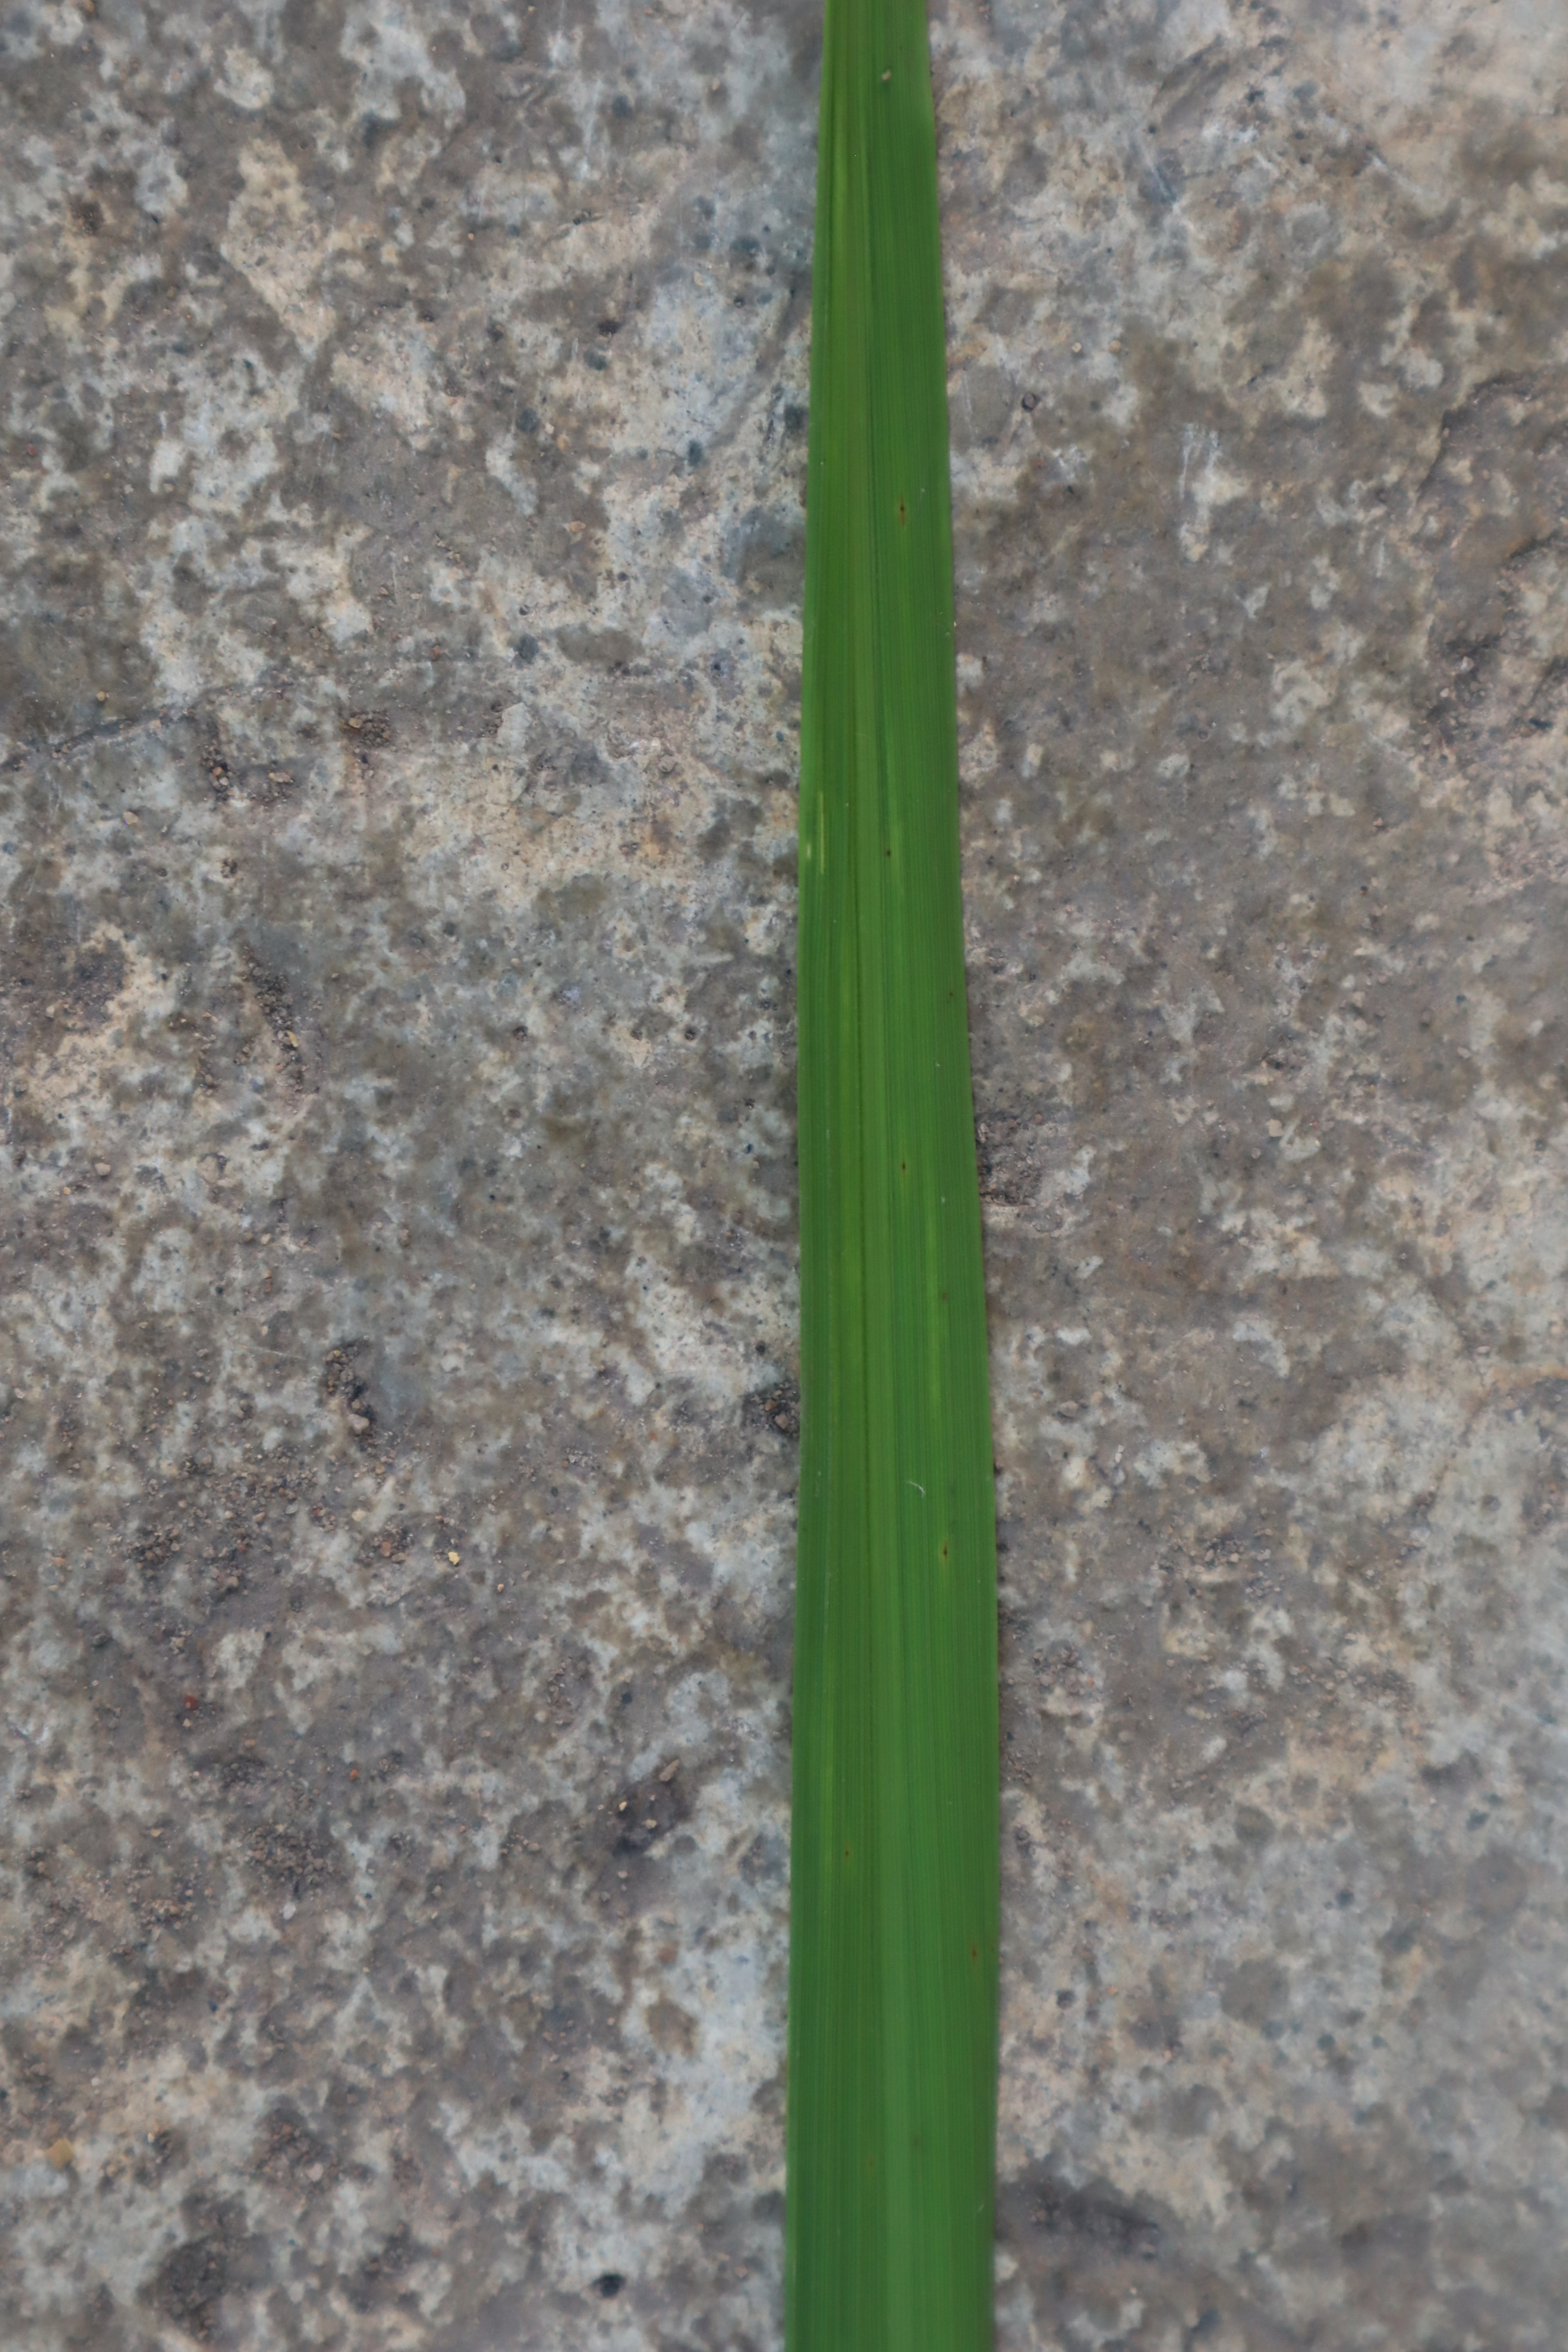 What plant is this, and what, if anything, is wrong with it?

rice, healthy leaves
